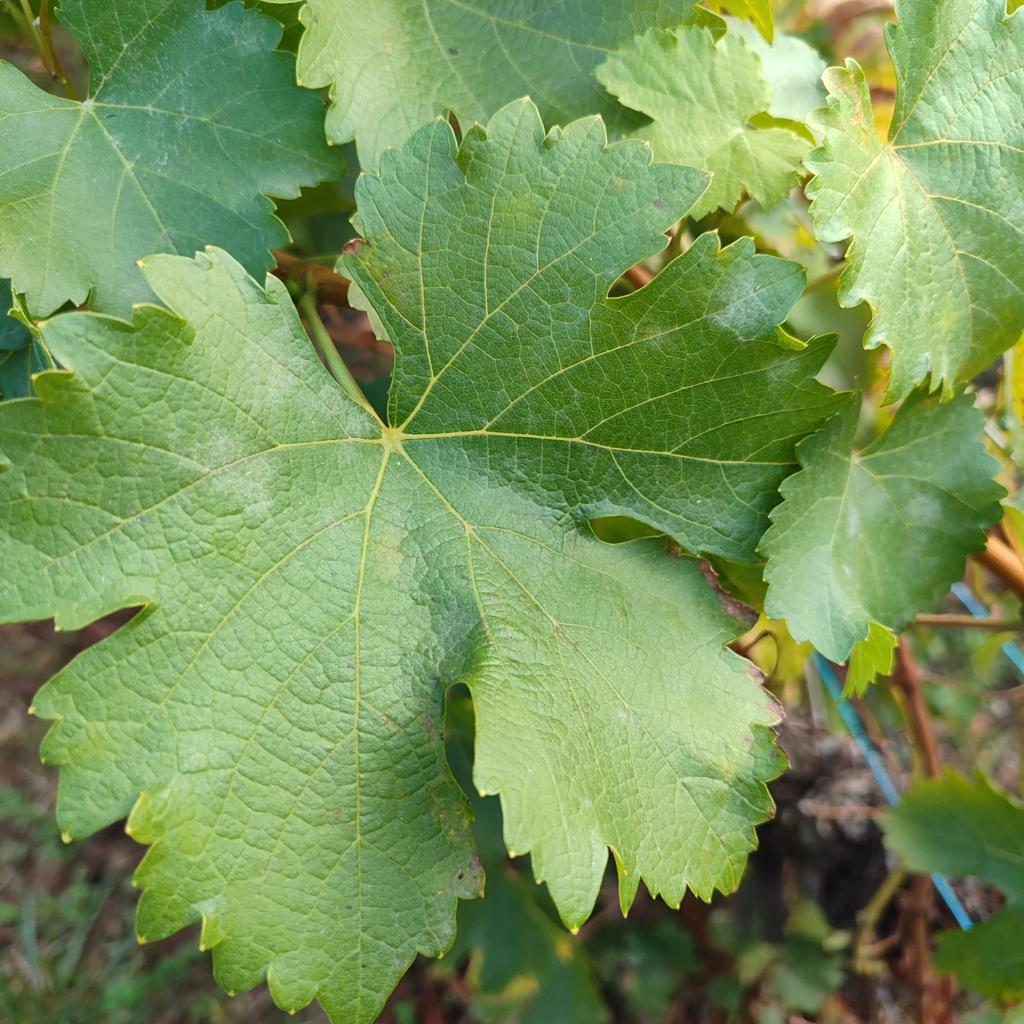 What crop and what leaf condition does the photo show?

grapevine, powdery mildew
